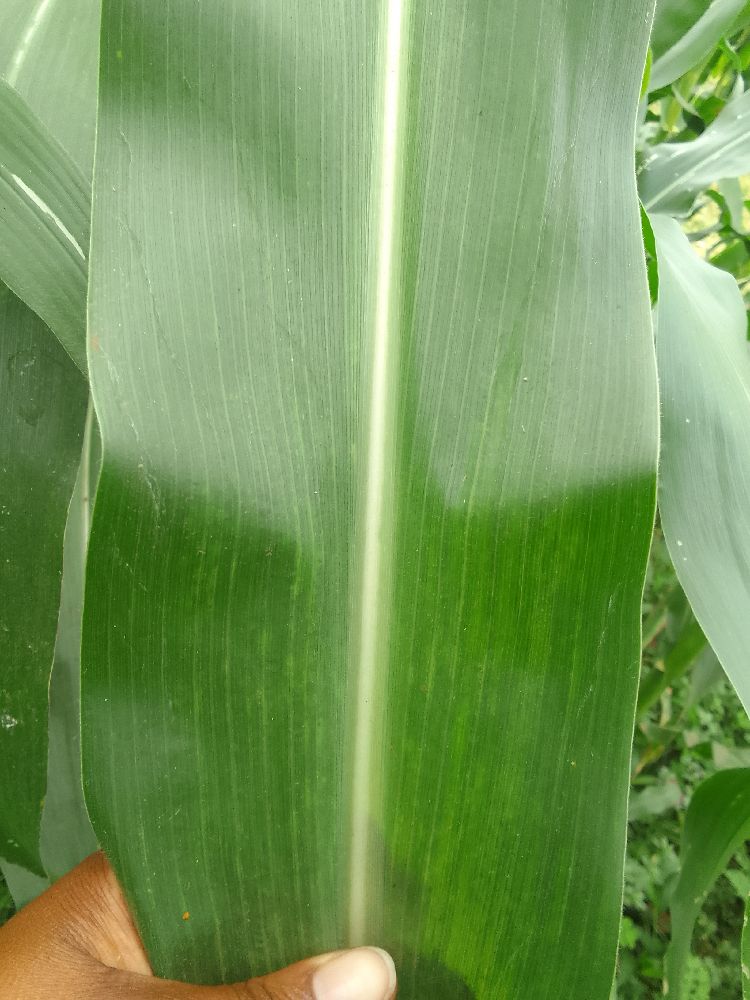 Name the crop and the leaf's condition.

maize, healthy
